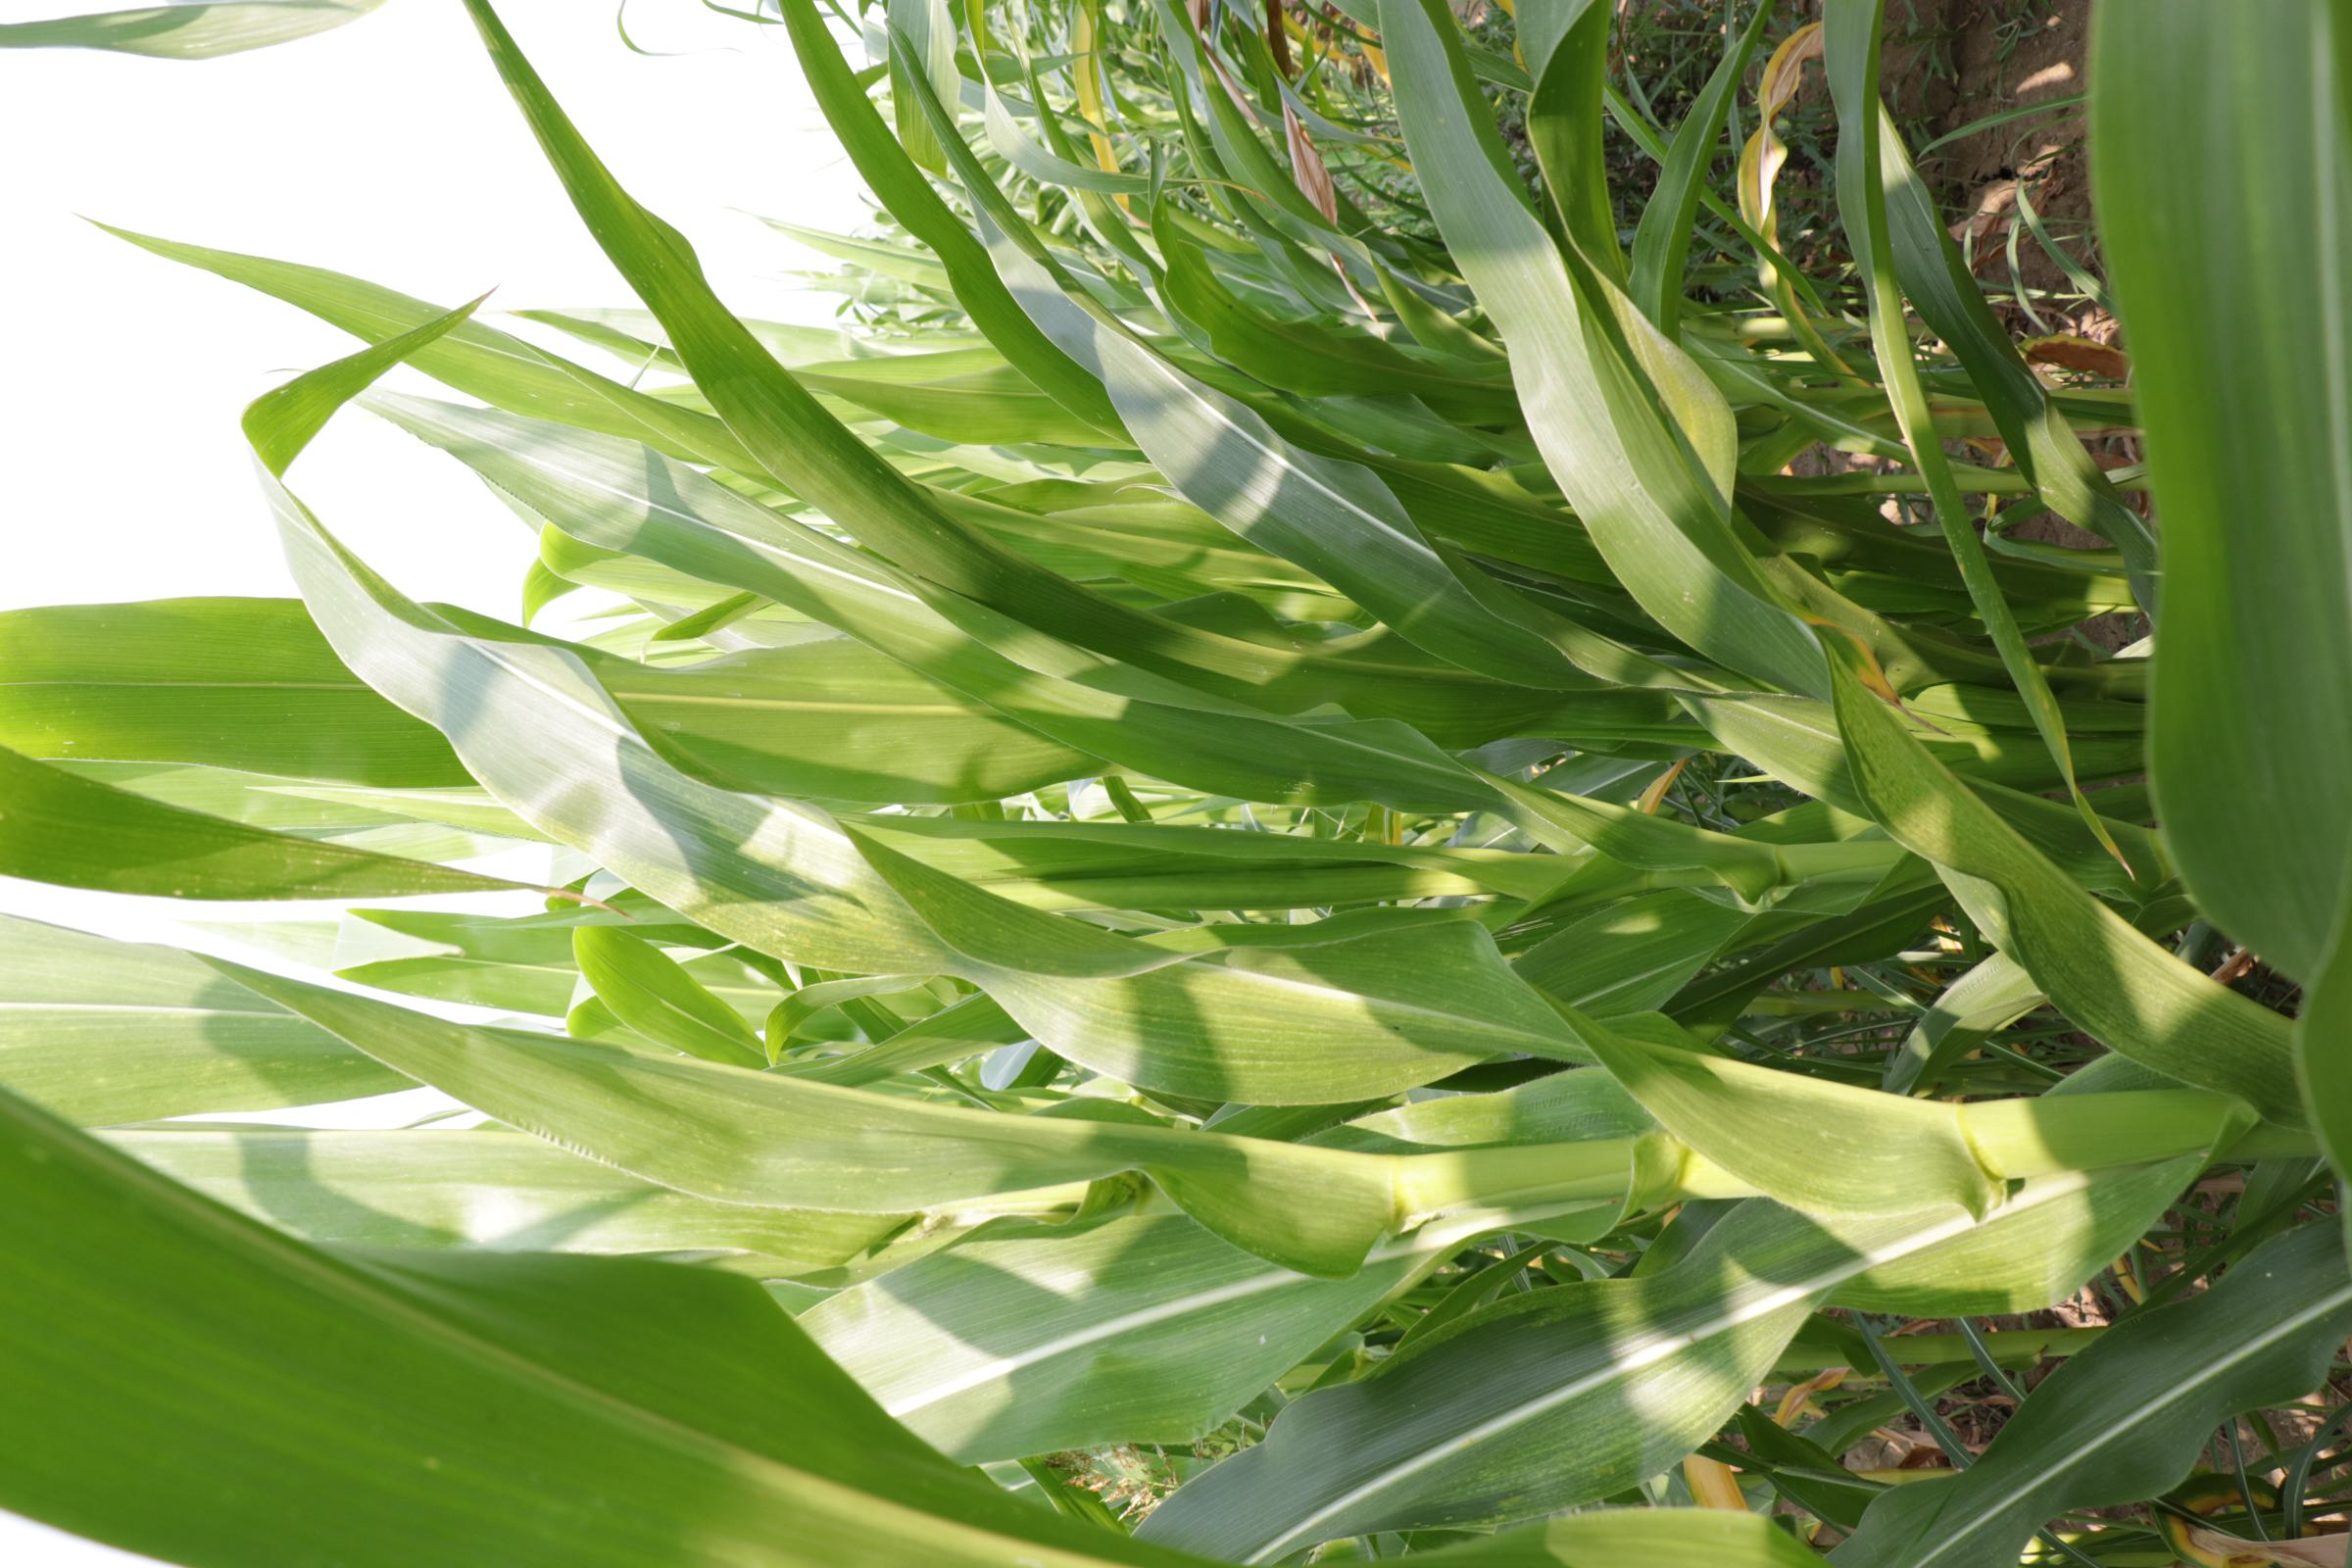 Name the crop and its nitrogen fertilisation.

maize, reduced nitrogen fertilisation
